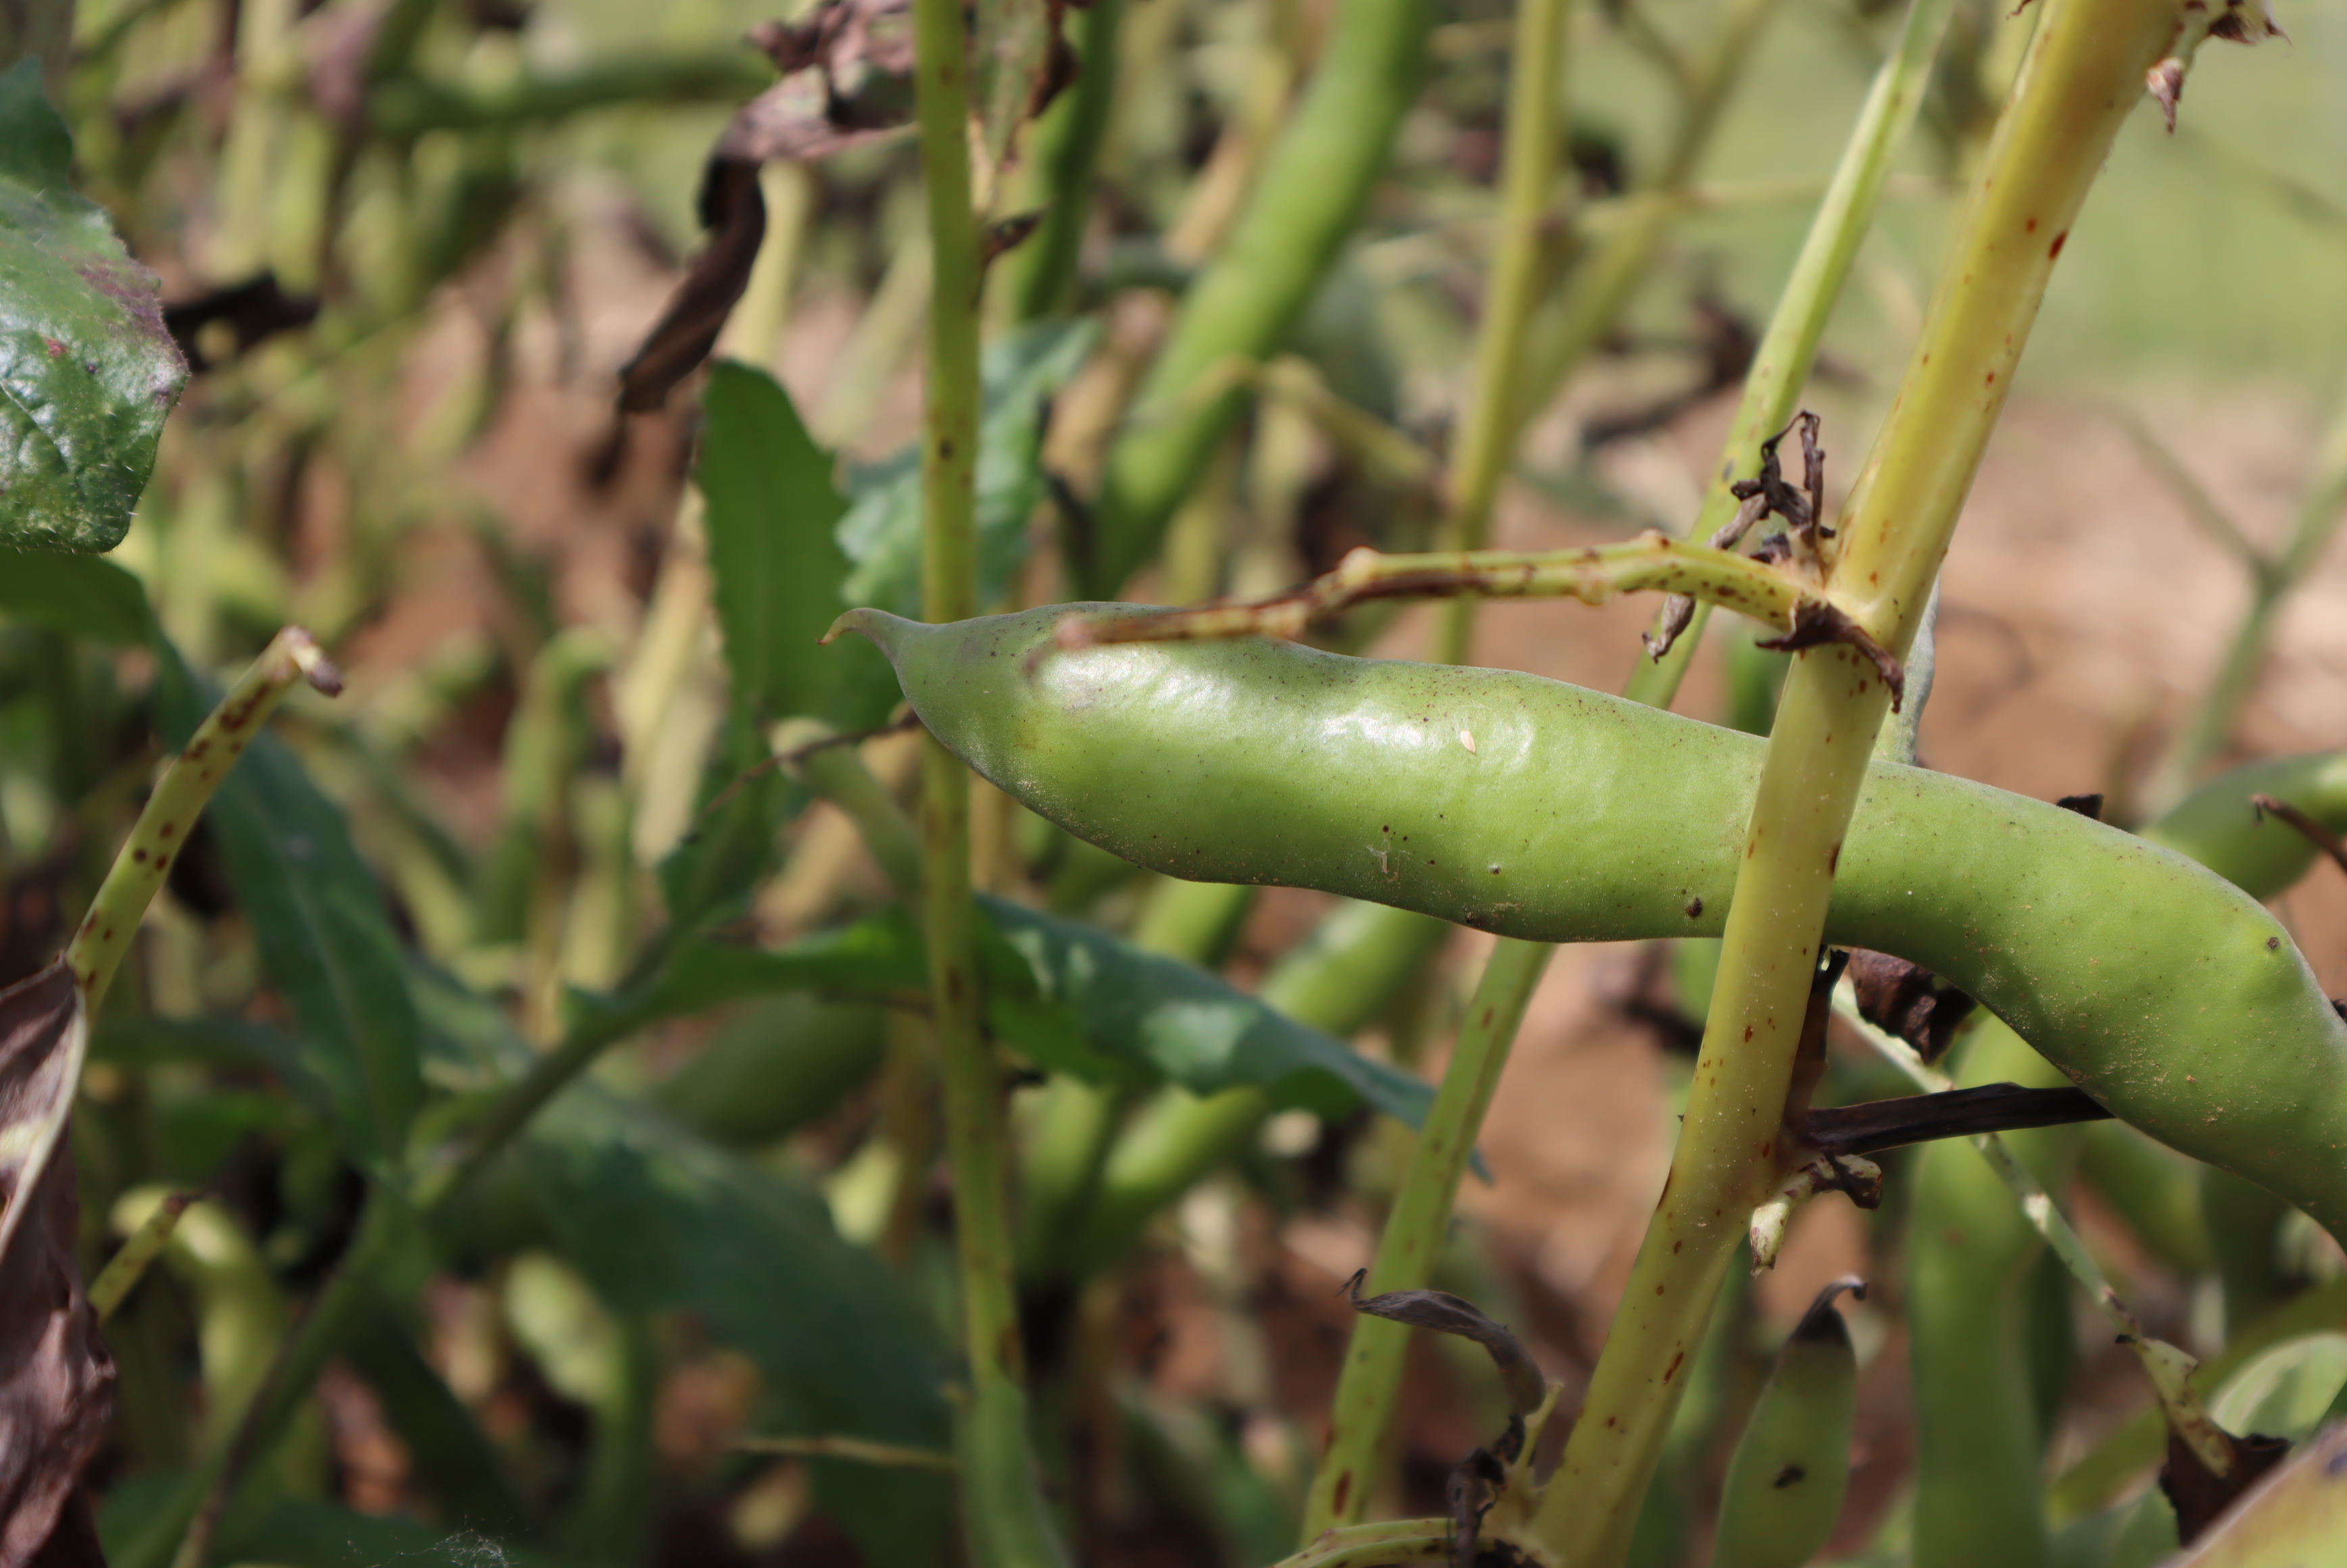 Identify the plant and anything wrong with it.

faba bean, chocolate spot, rust
